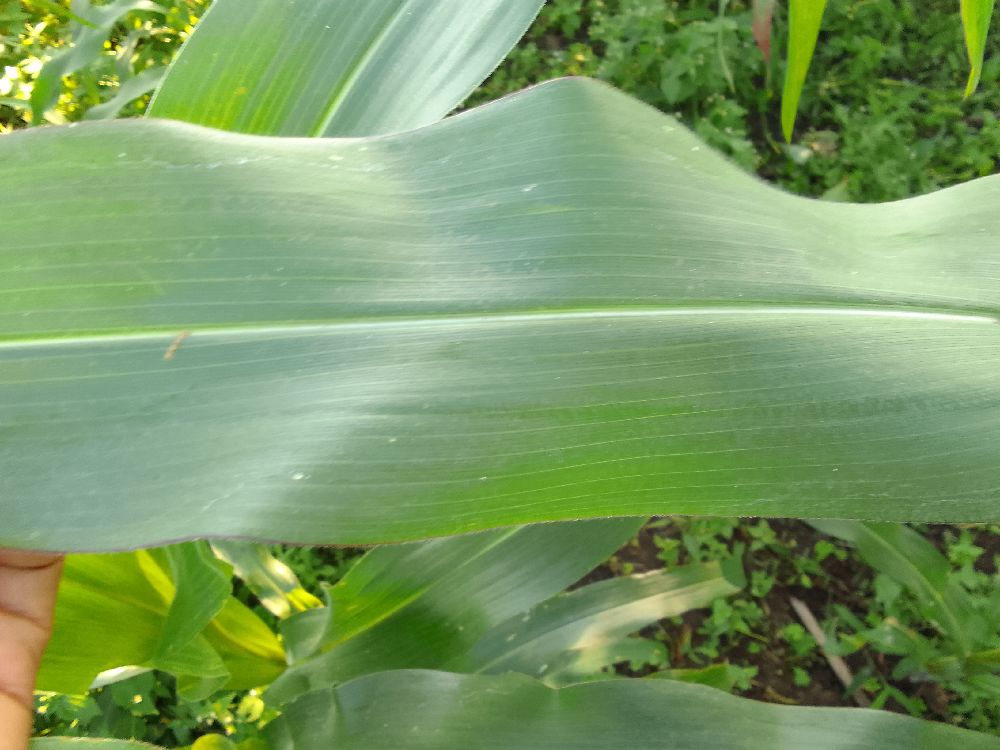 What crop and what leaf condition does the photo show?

maize, healthy
